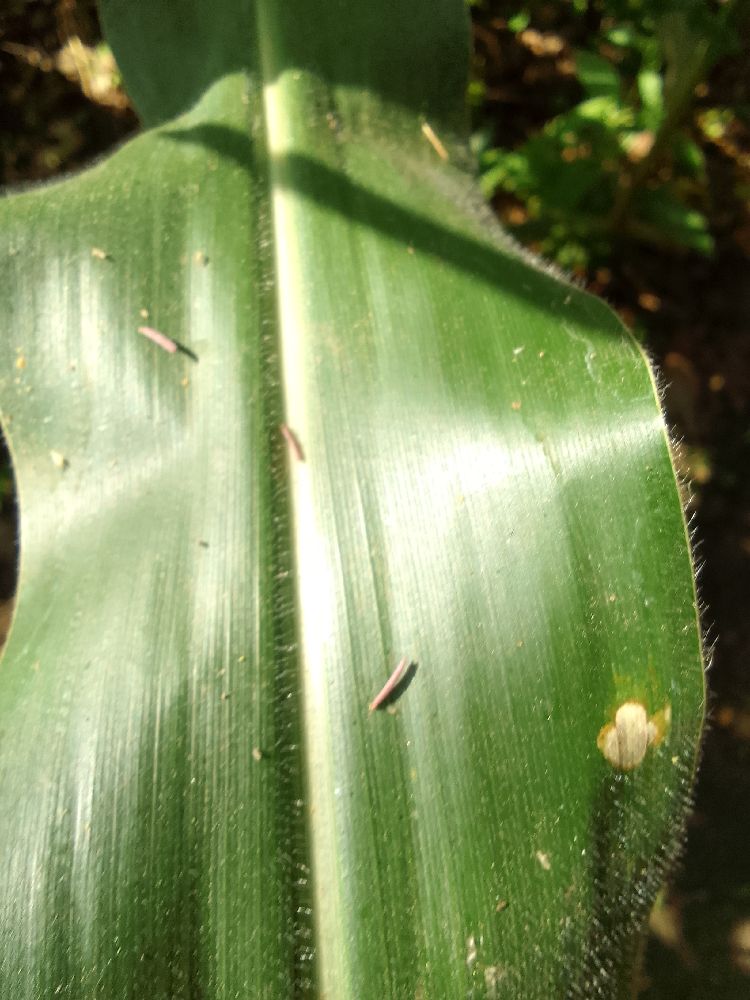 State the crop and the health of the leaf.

maize, healthy
